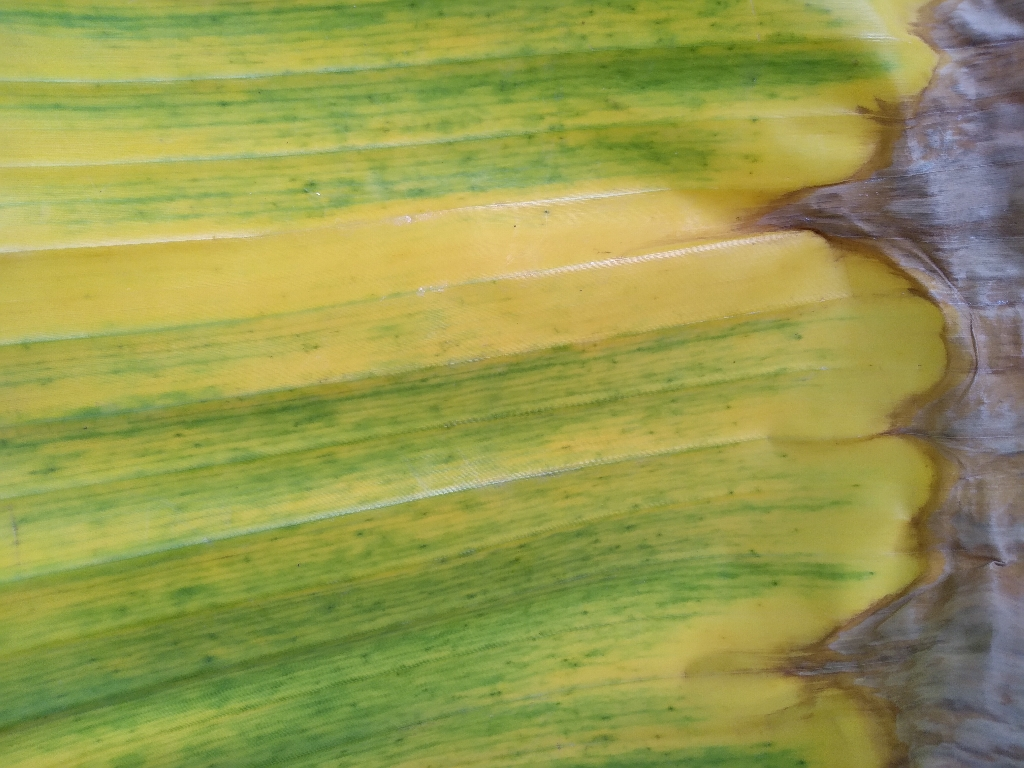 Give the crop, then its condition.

banana, fusarium wilt race 1
